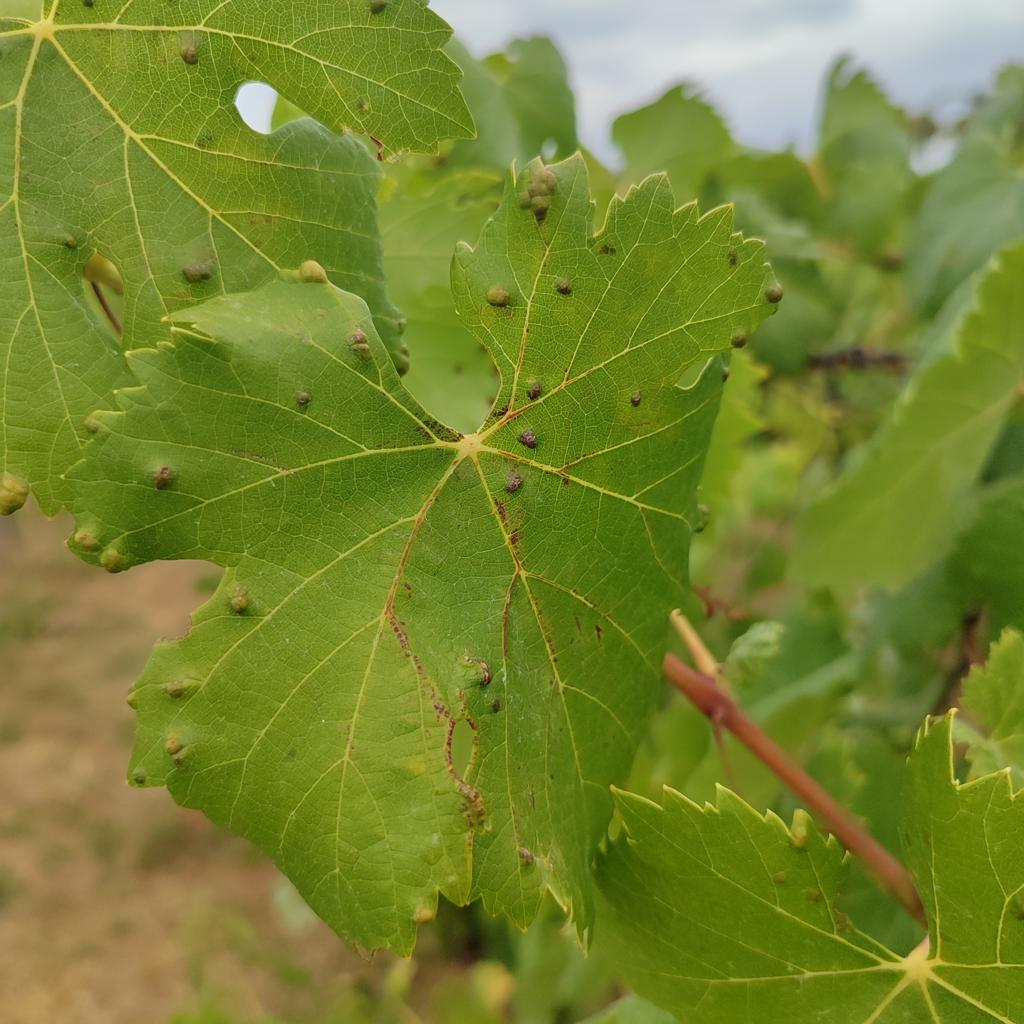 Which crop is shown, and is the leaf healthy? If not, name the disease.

grapevine, erineum mite
